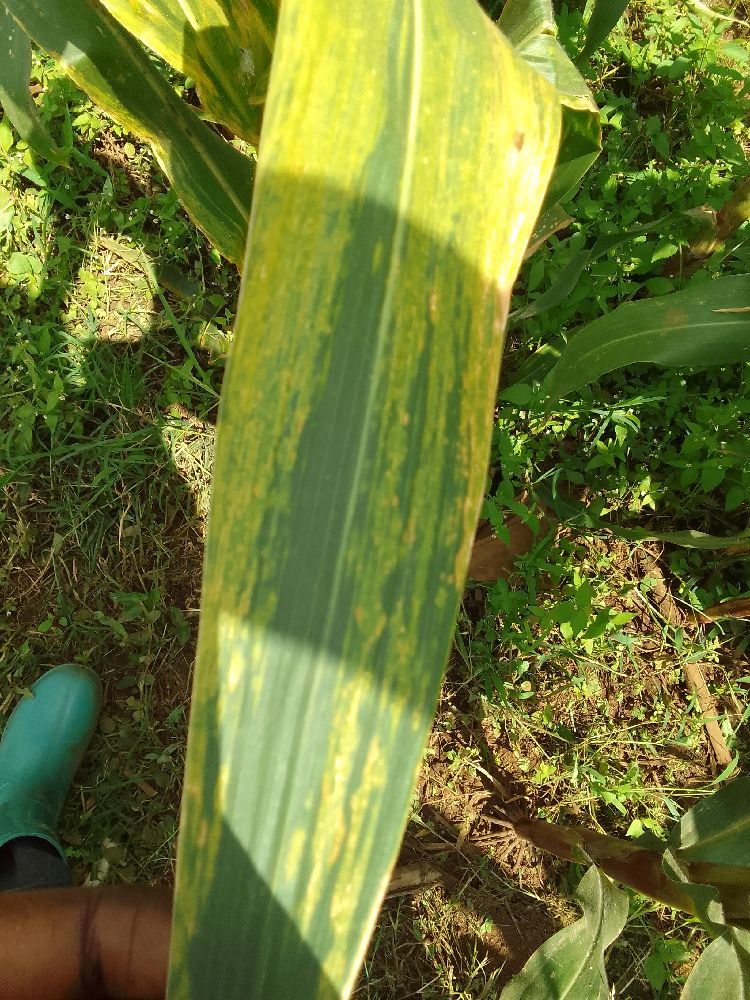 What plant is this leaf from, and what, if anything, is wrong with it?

maize, maize lethal necrosis
